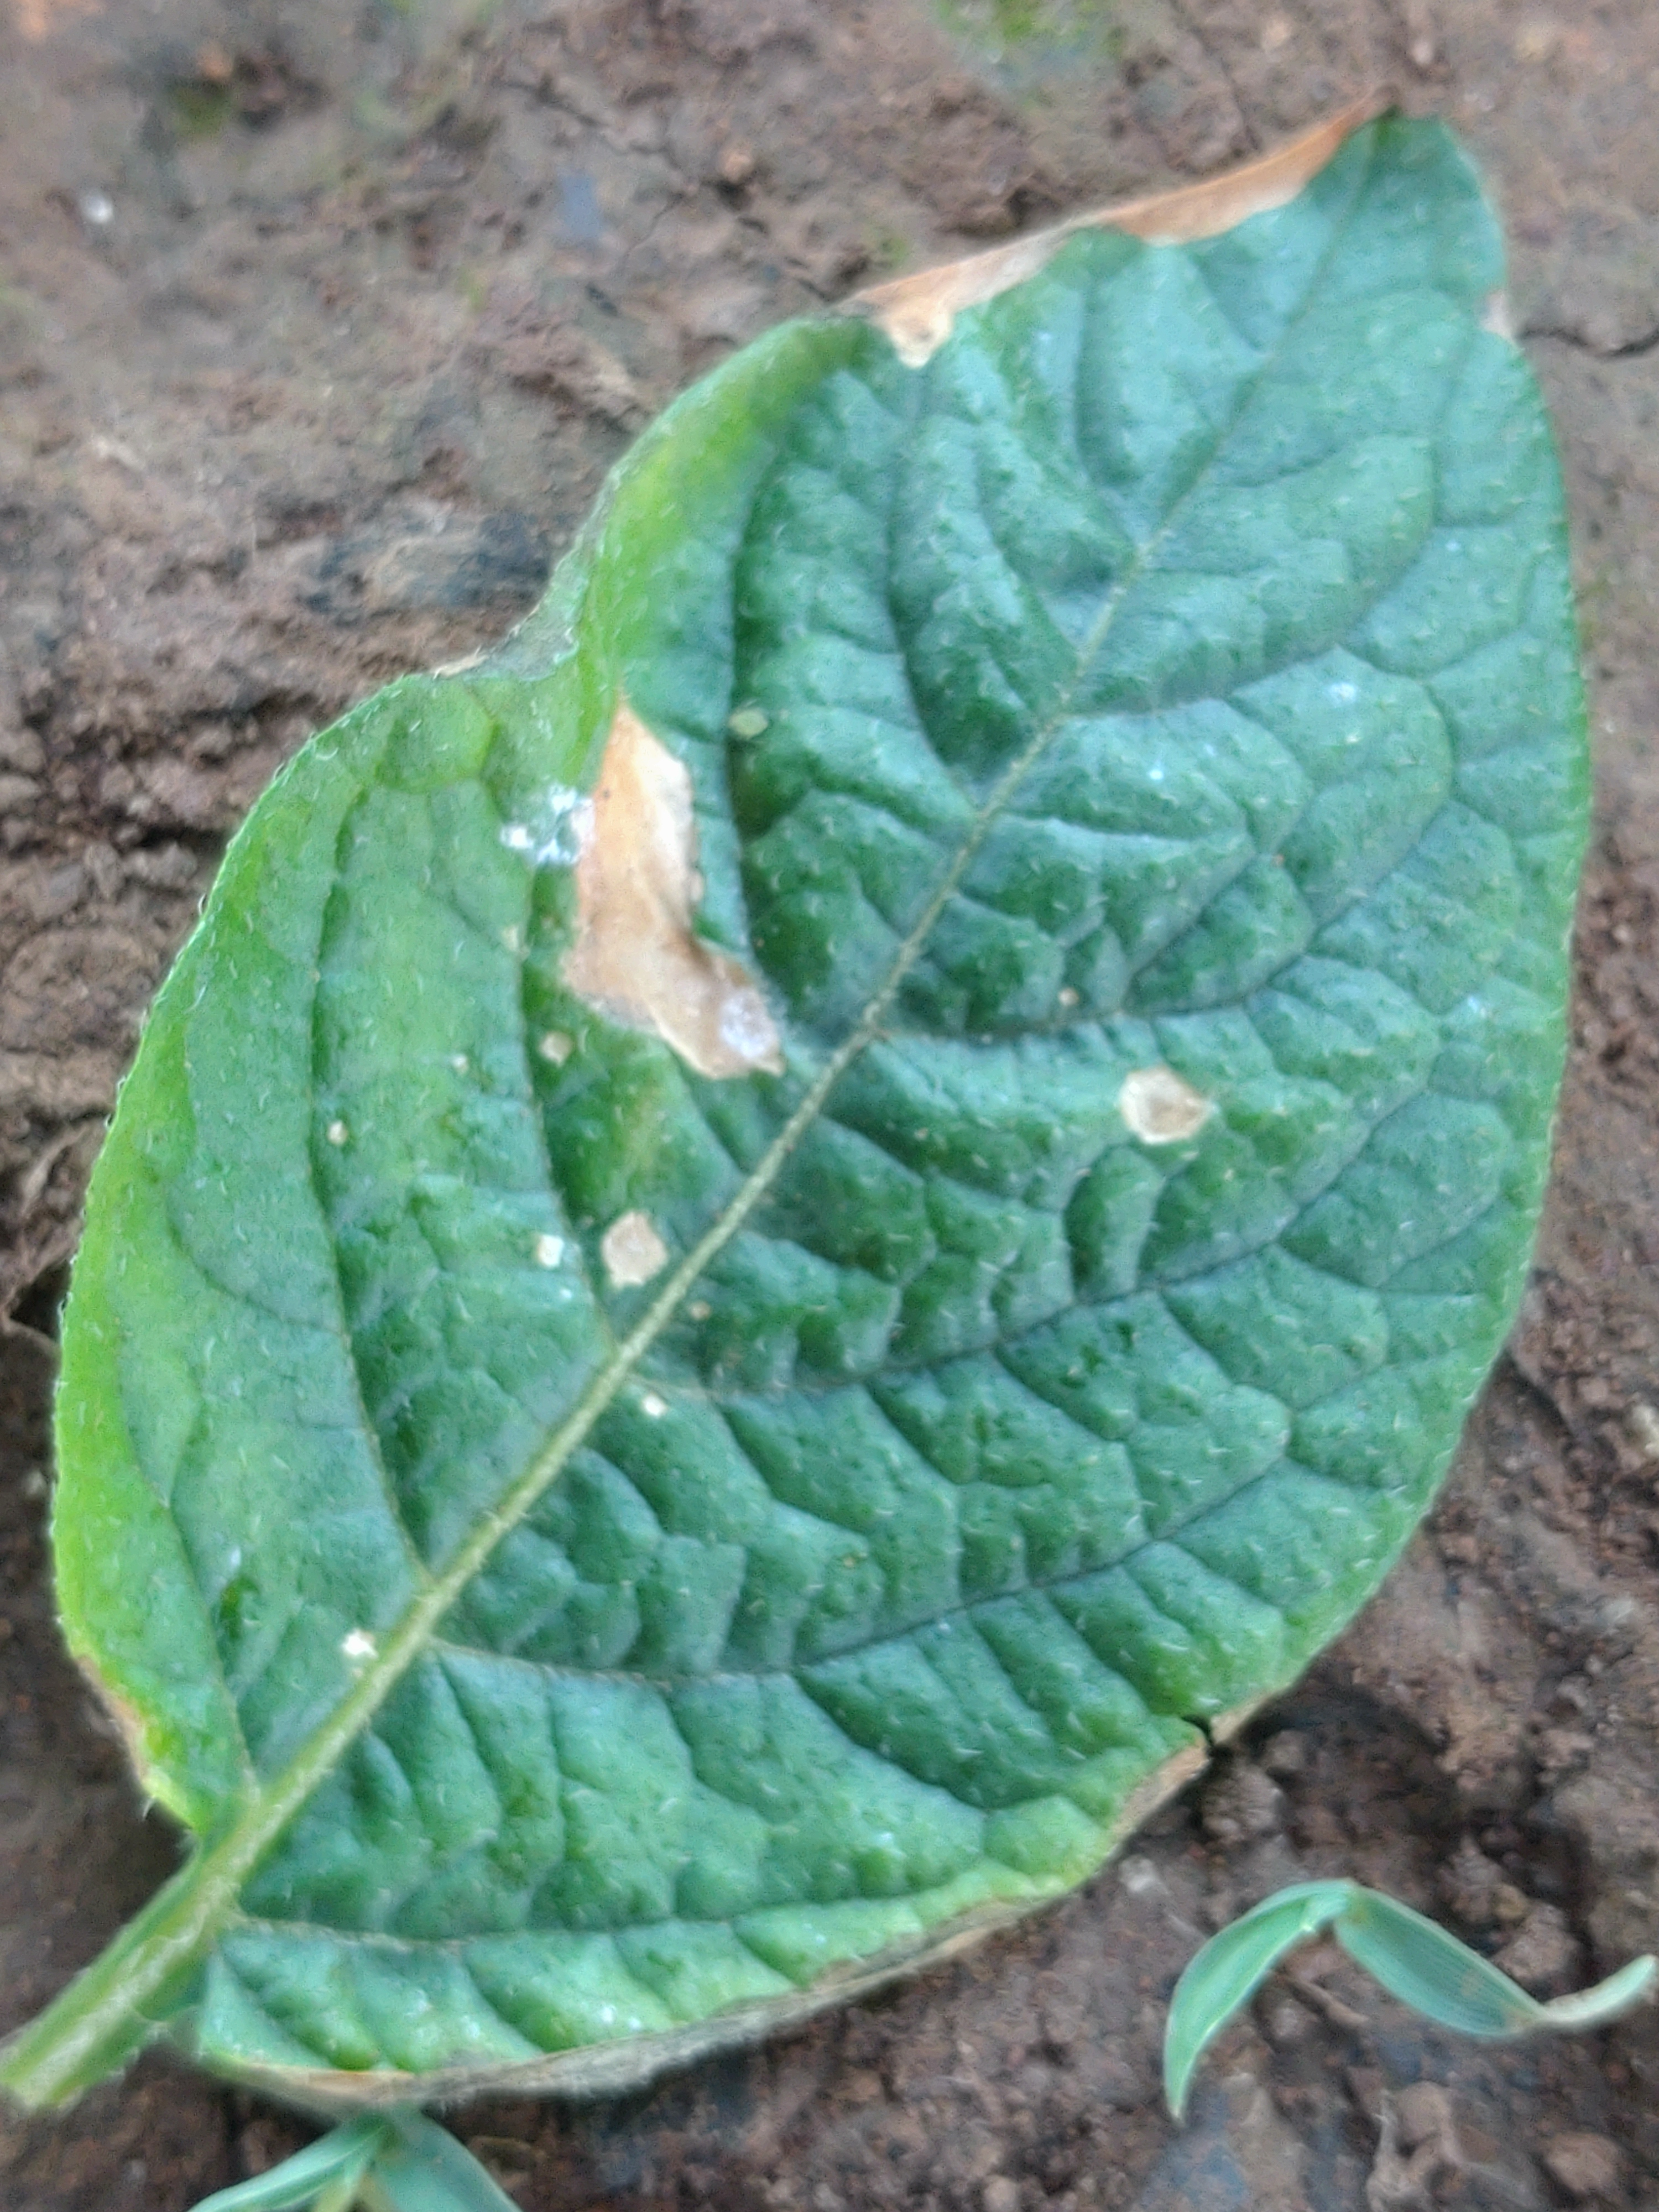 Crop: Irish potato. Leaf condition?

early blight
